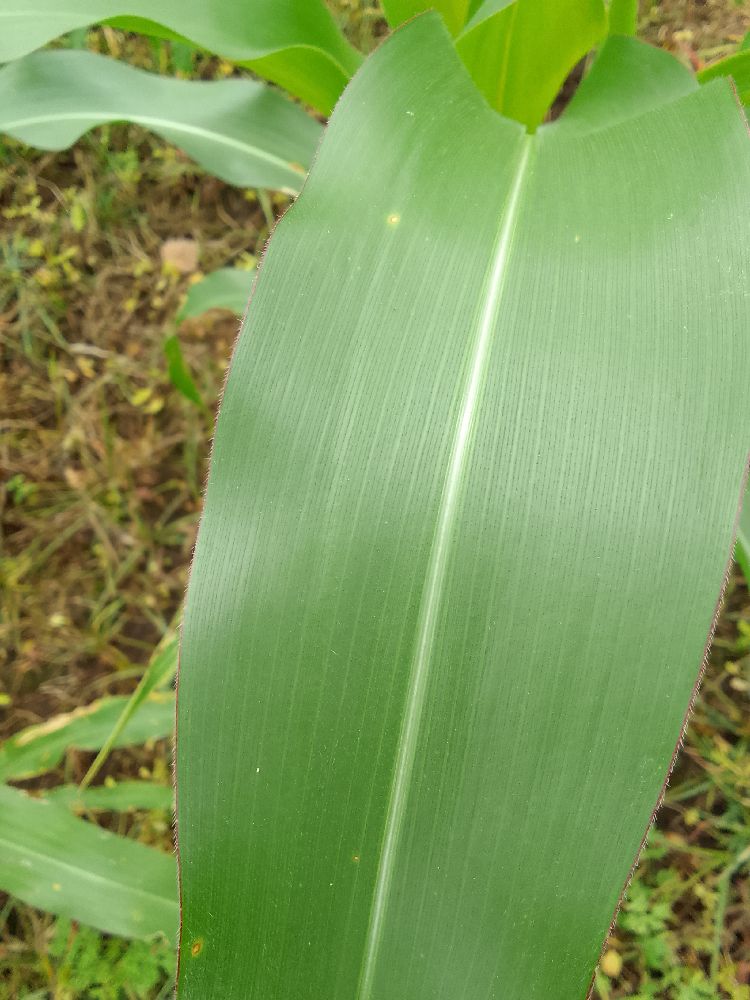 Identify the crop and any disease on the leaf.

maize, healthy
